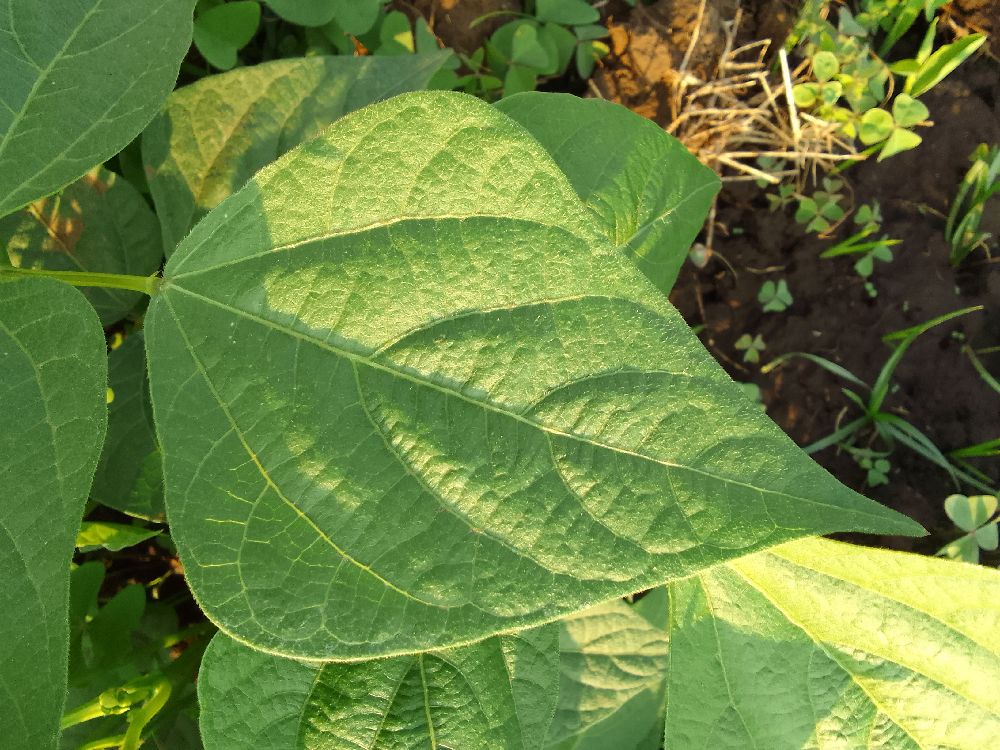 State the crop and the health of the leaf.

common bean, healthy
